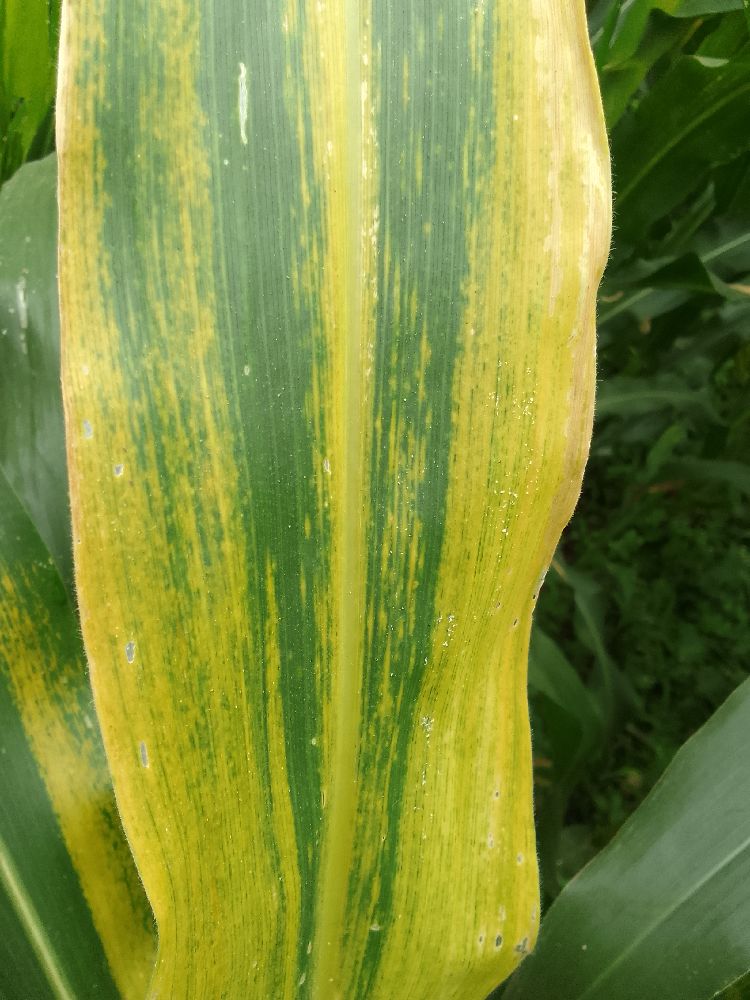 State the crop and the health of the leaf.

maize, maize lethal necrosis
